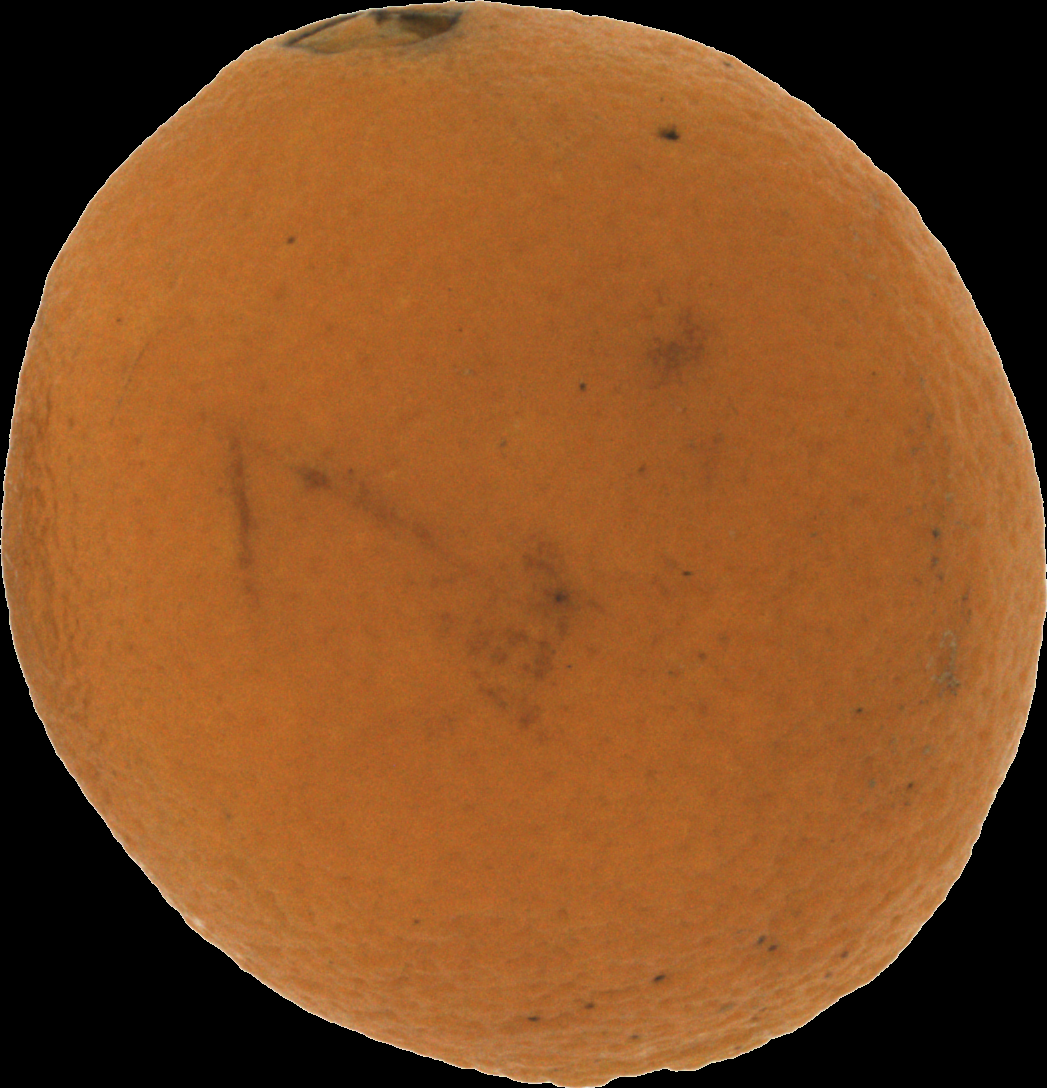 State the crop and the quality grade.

orange, bad
